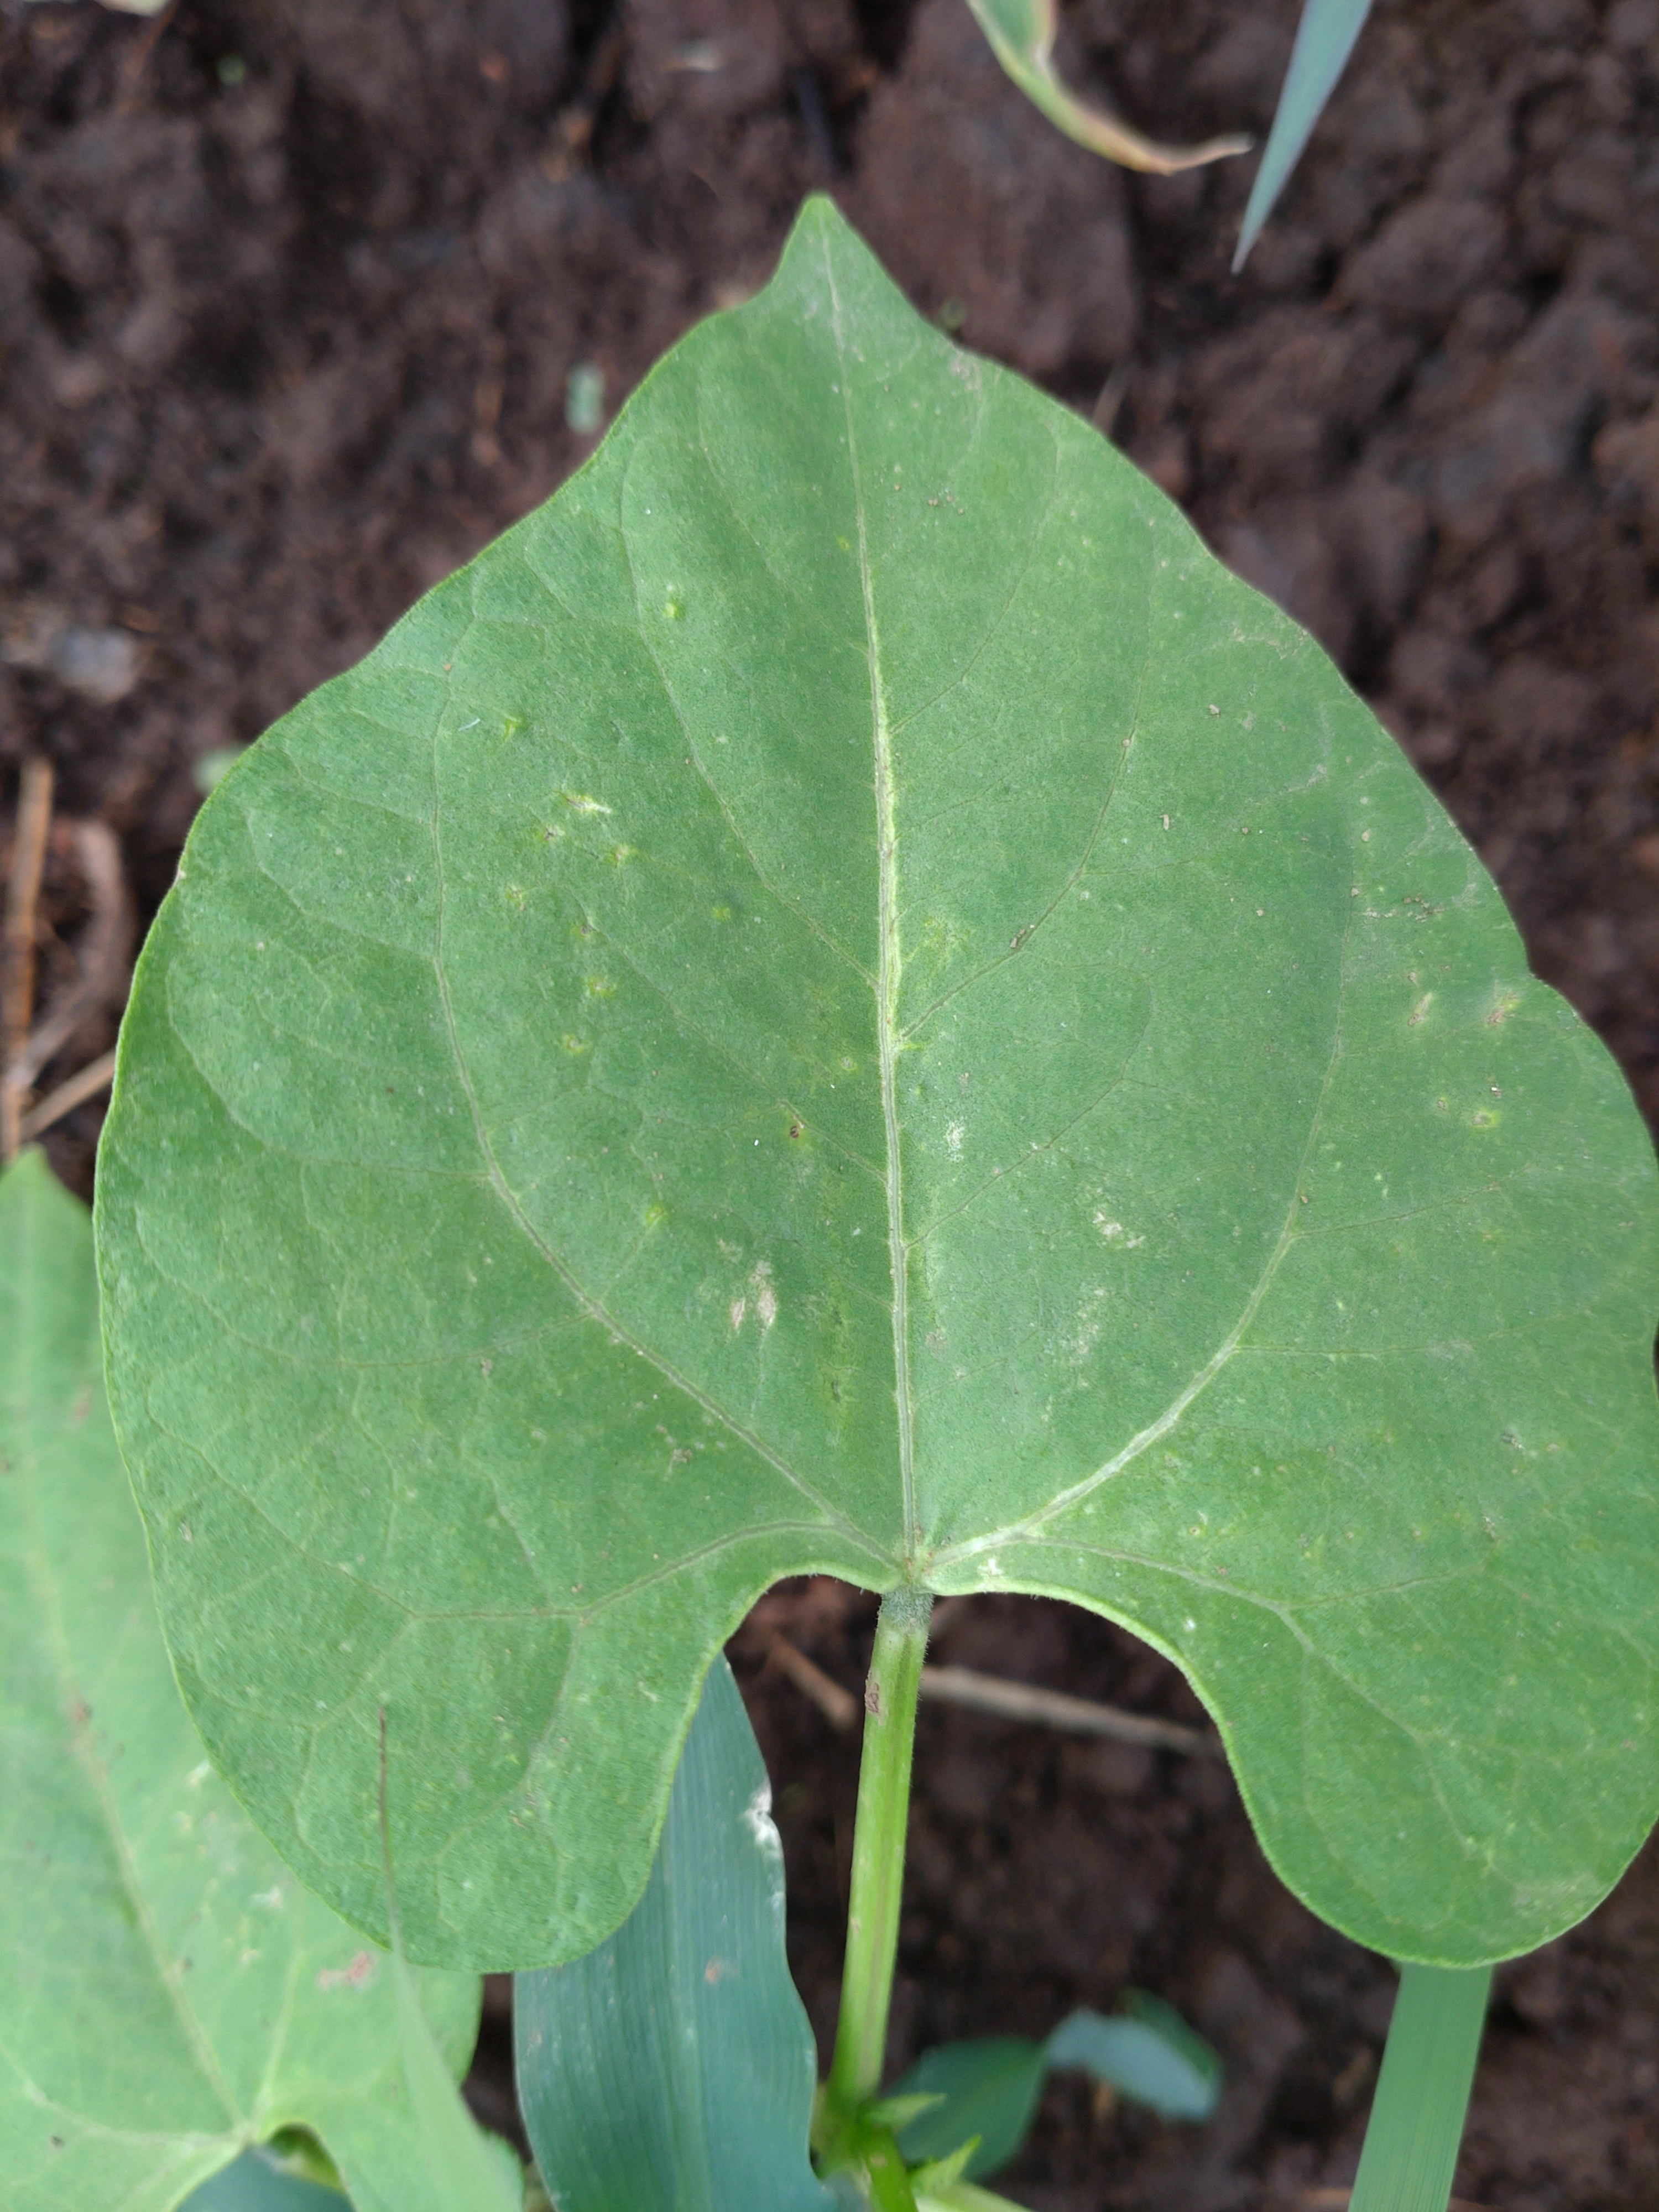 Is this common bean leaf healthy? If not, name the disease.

healthy
